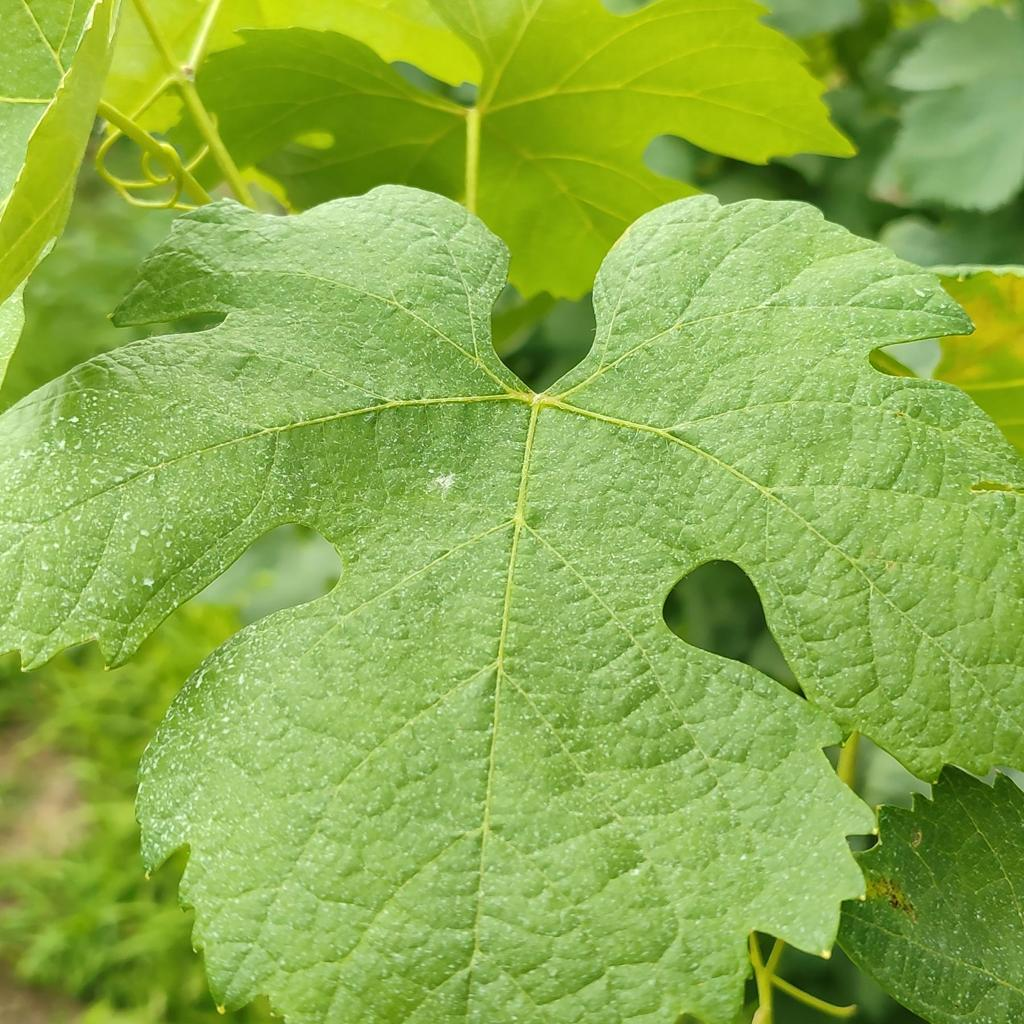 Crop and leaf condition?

grapevine, healthy
